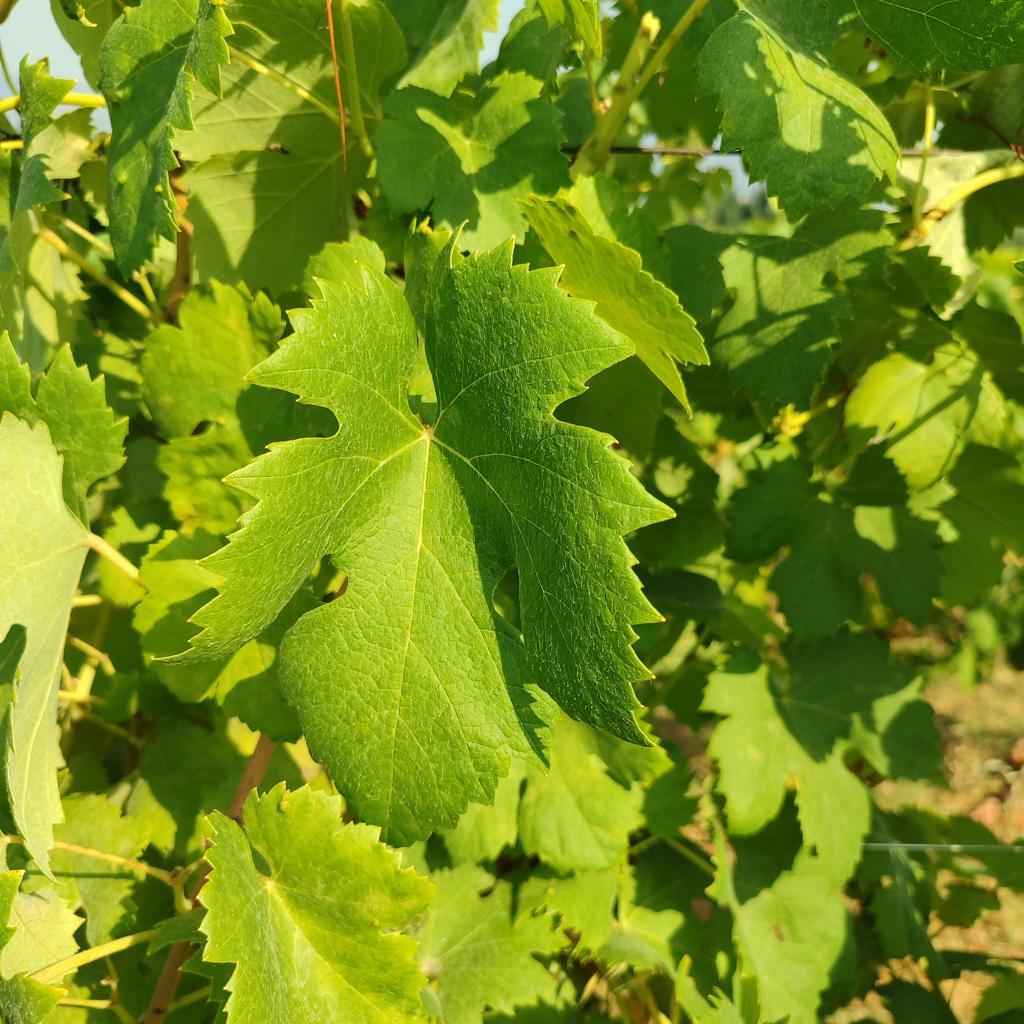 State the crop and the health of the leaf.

grapevine, healthy
